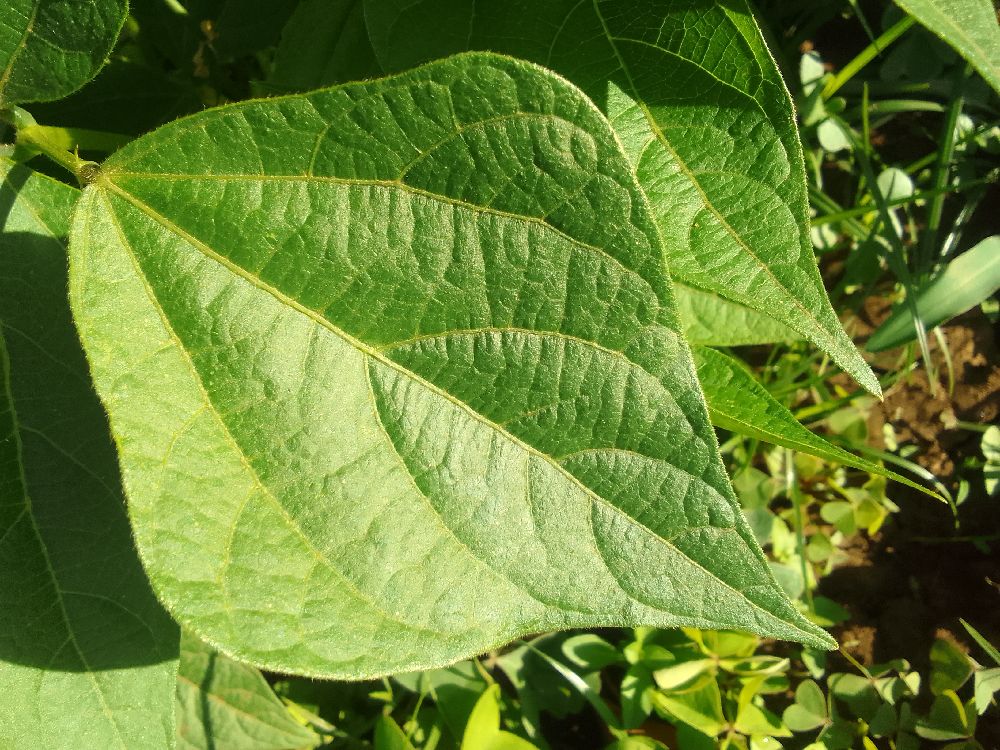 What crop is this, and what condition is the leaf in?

common bean, healthy
